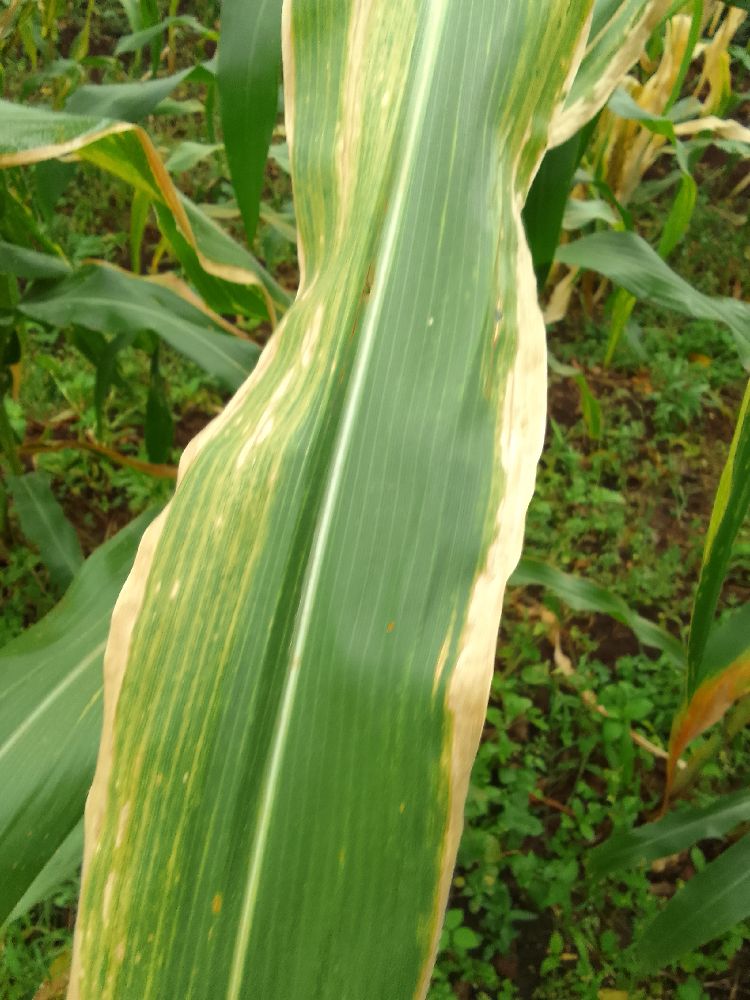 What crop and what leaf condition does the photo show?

maize, maize lethal necrosis
